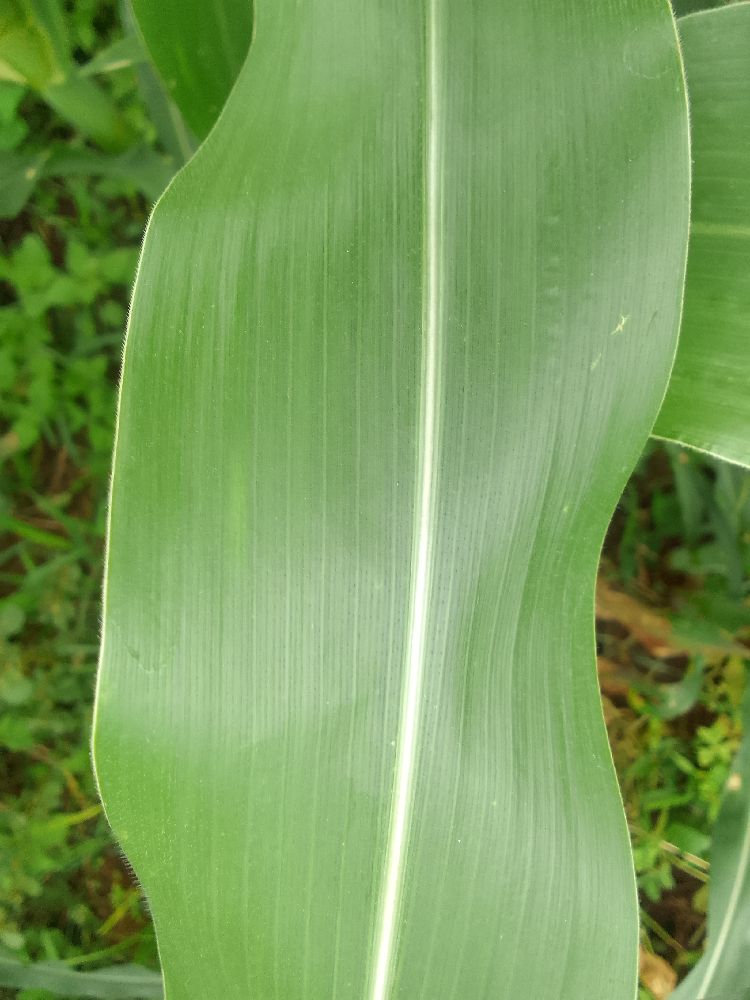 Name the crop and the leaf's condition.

maize, healthy
